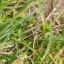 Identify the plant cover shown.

grass
